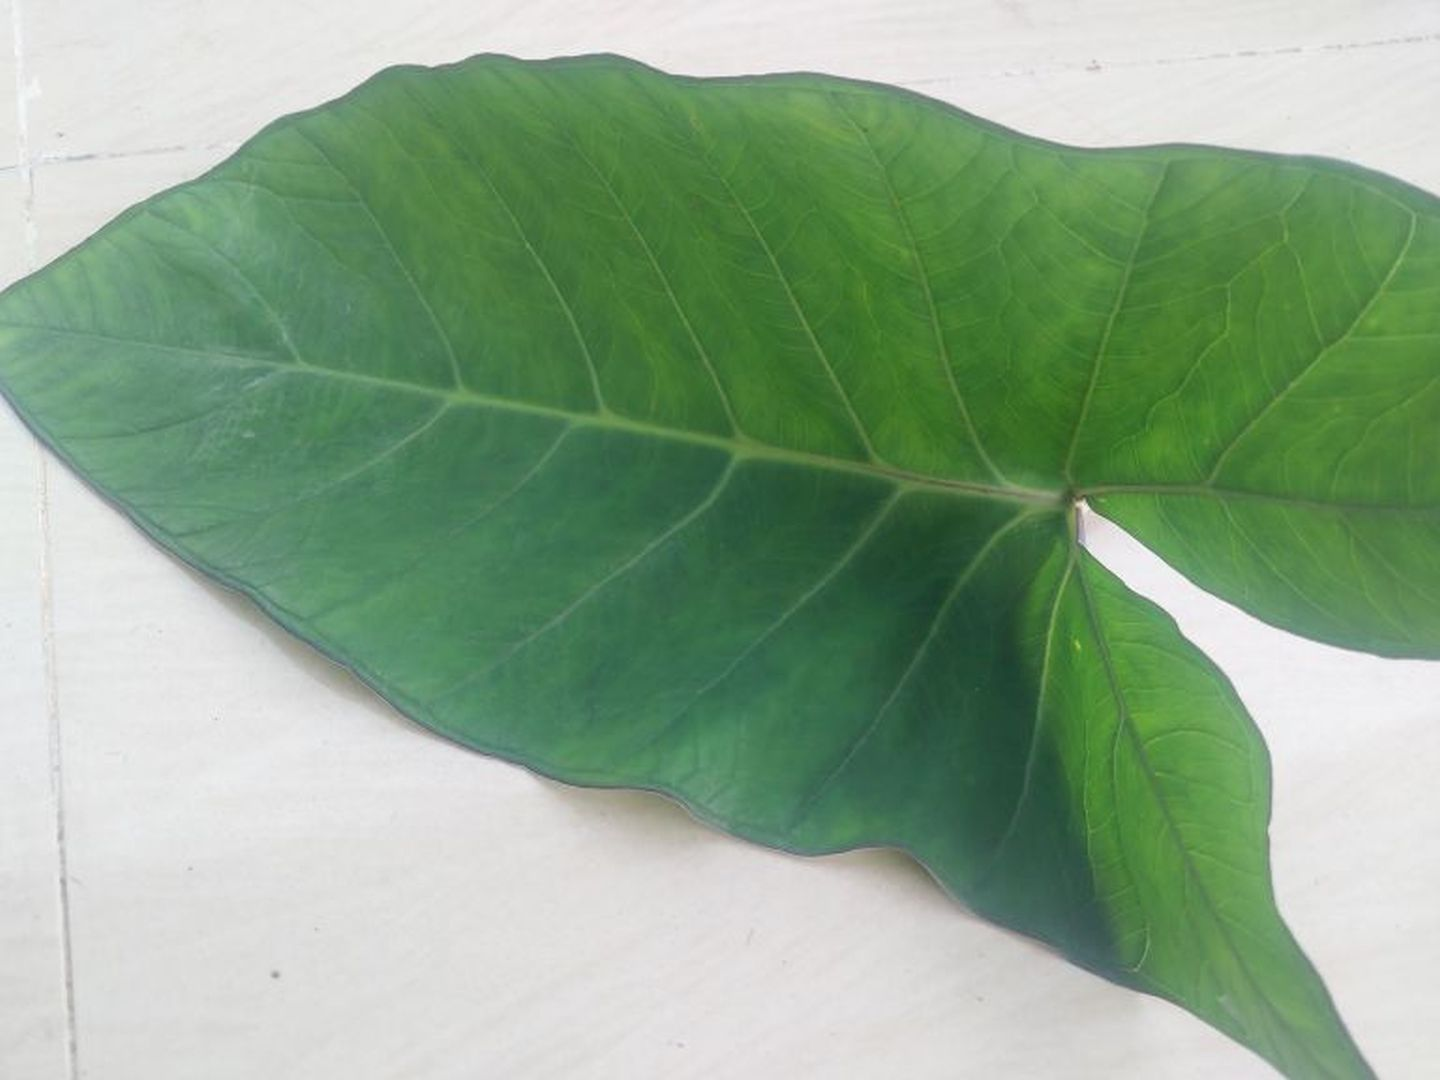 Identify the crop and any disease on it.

taro, healthy
